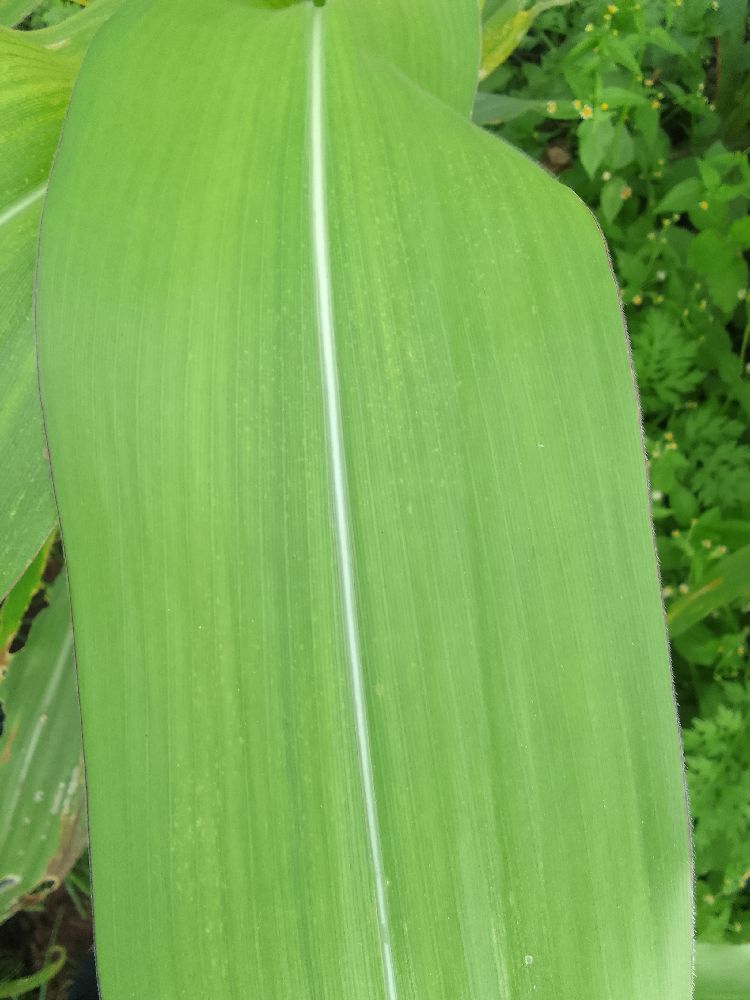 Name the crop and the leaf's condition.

maize, maize lethal necrosis
